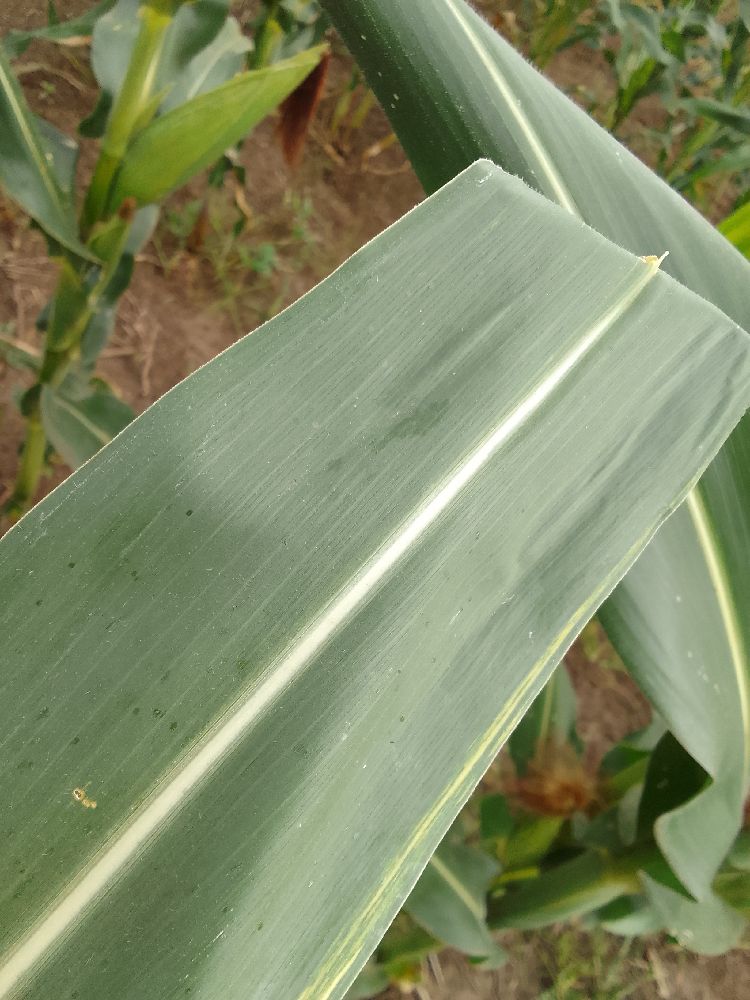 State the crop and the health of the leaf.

maize, healthy
